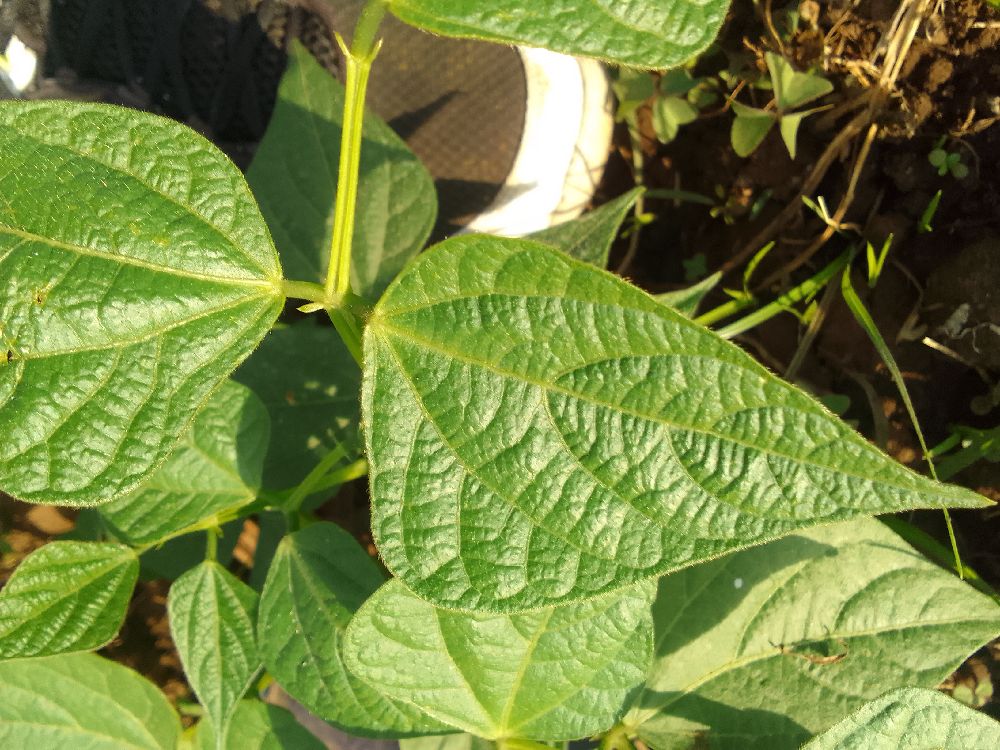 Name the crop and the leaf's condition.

common bean, healthy
